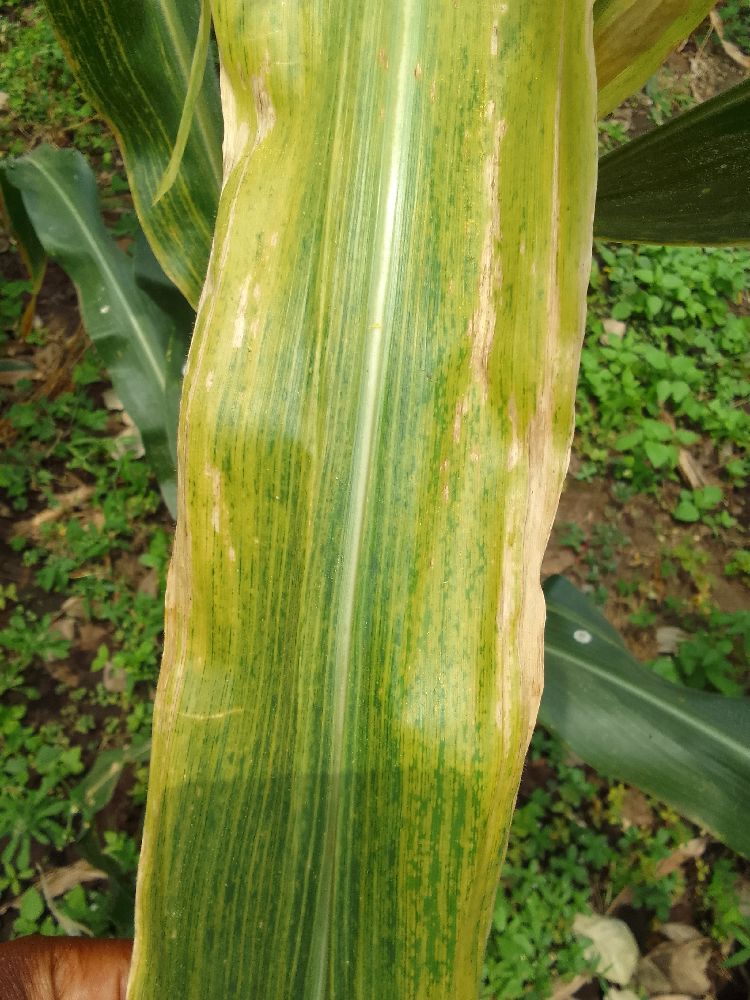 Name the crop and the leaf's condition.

maize, maize lethal necrosis
